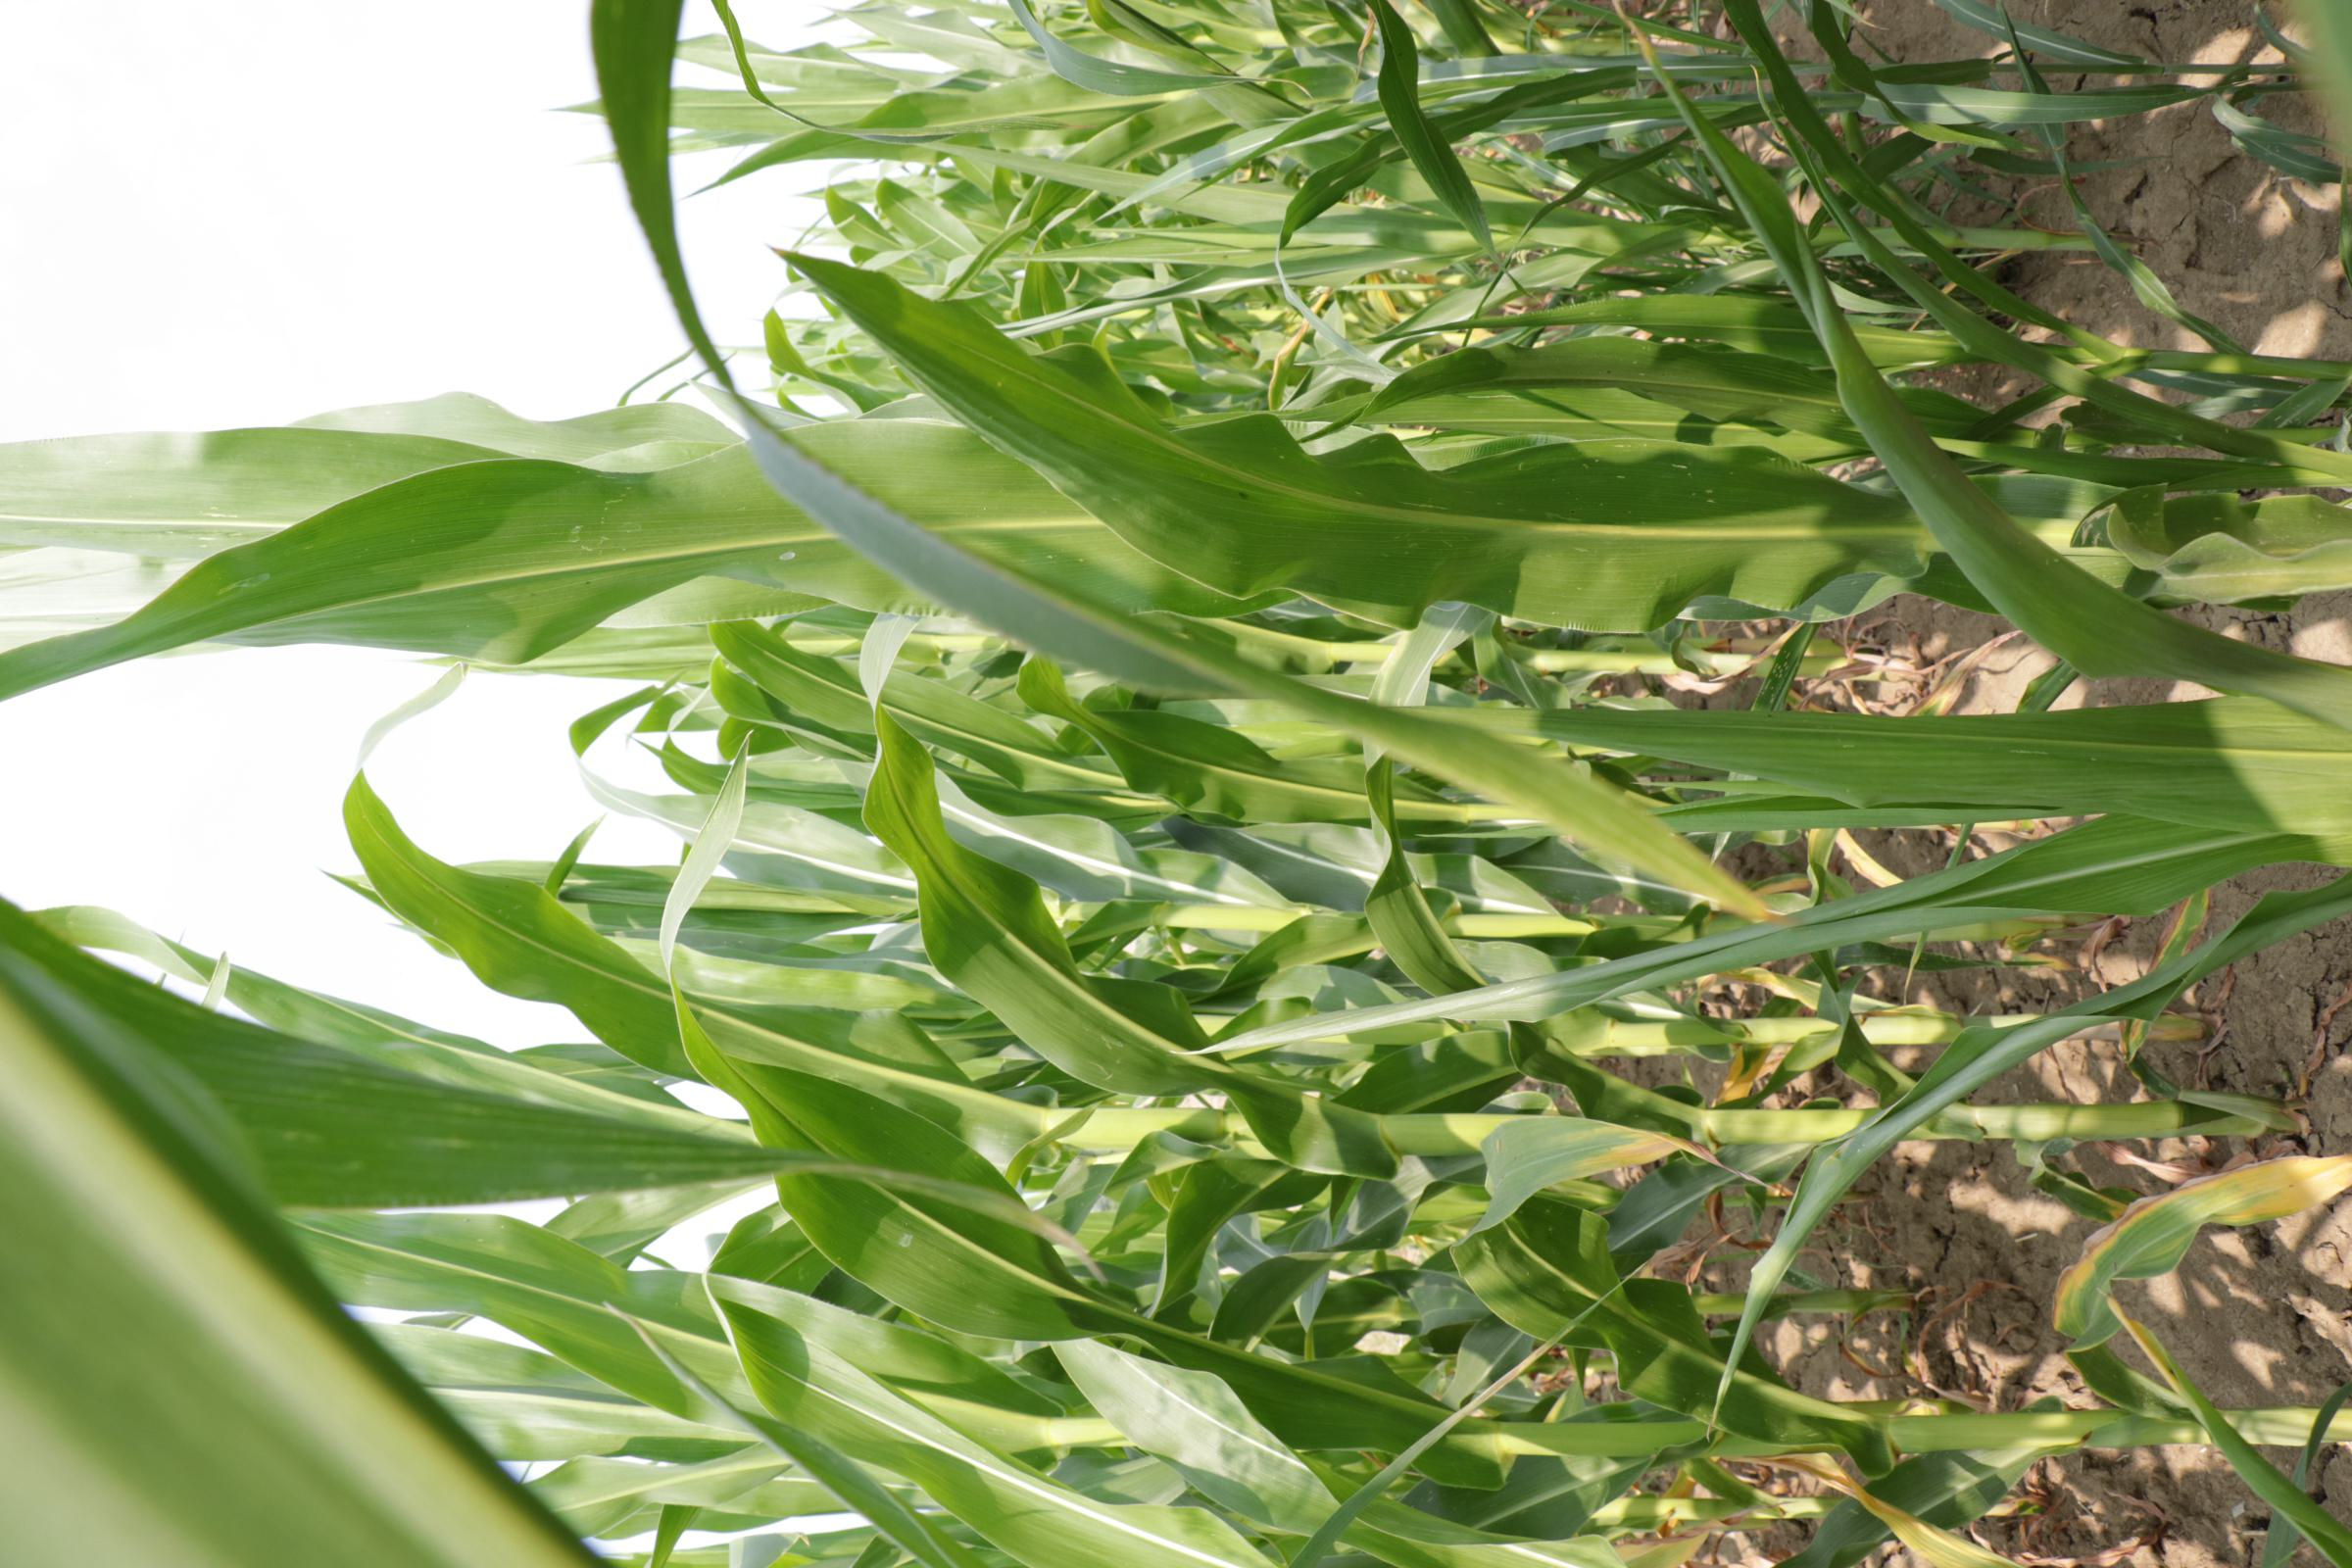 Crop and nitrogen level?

maize, full nitrogen fertilisation
